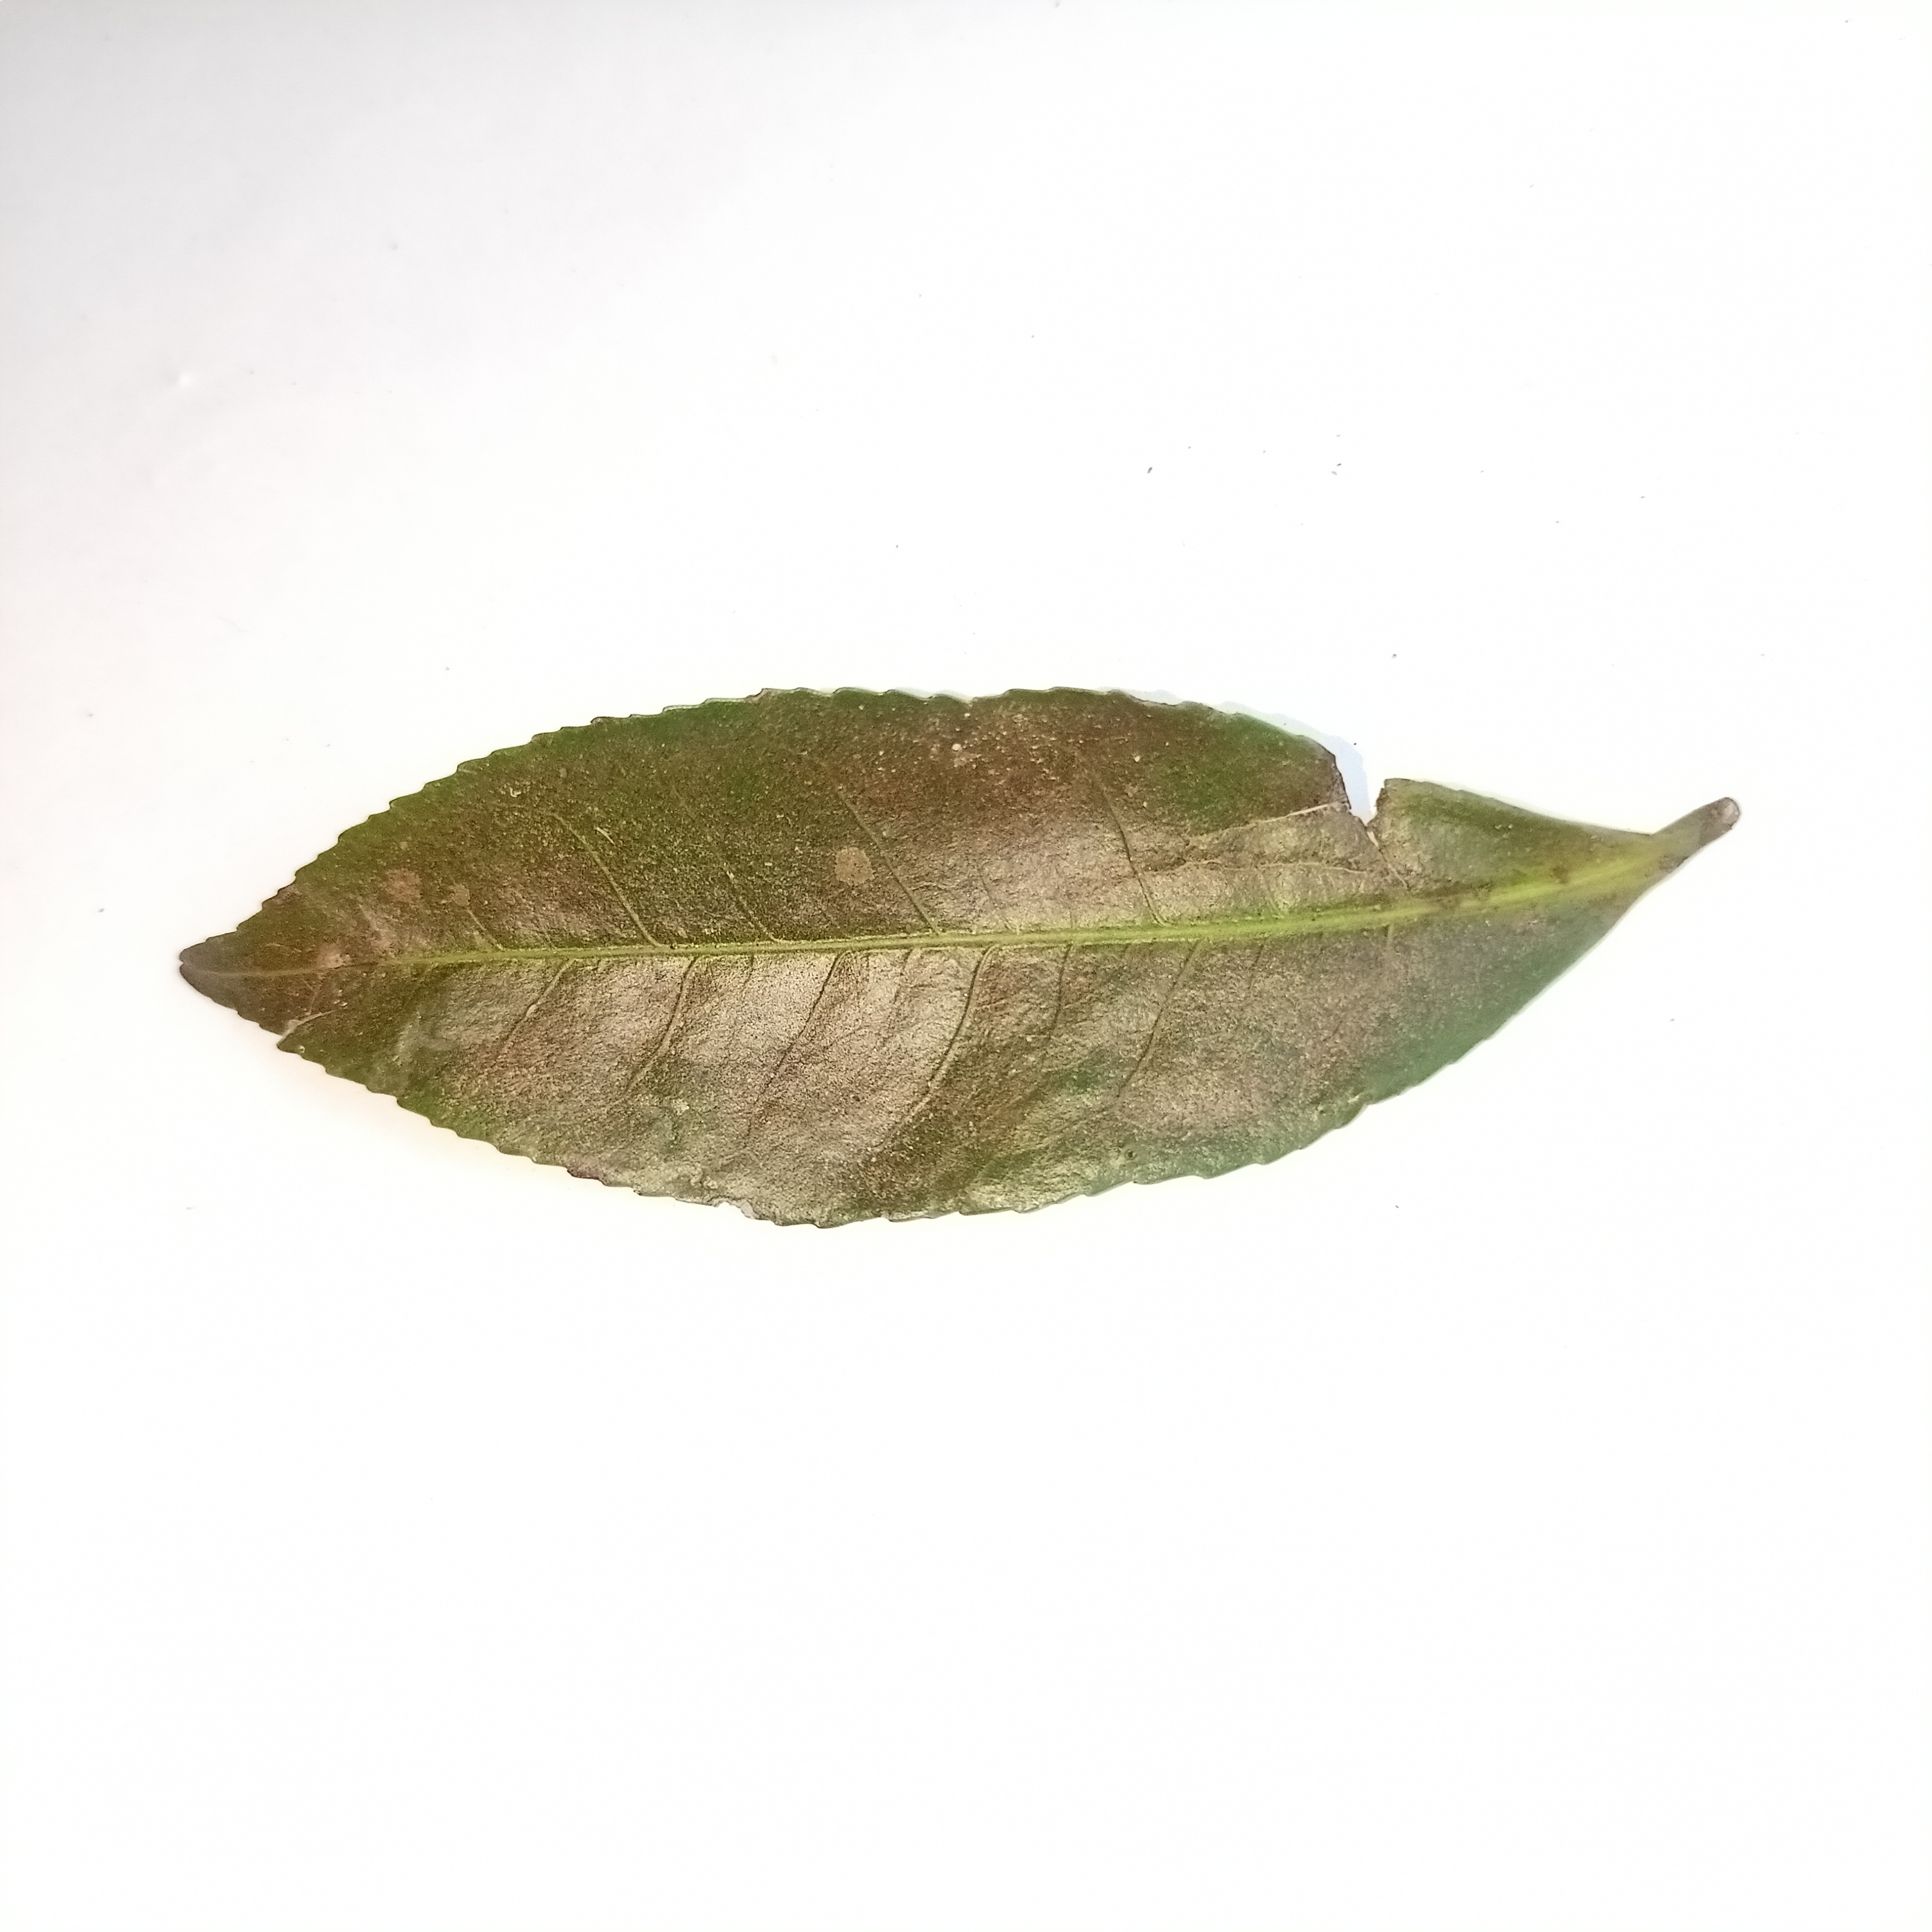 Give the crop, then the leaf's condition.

tea, red rust
